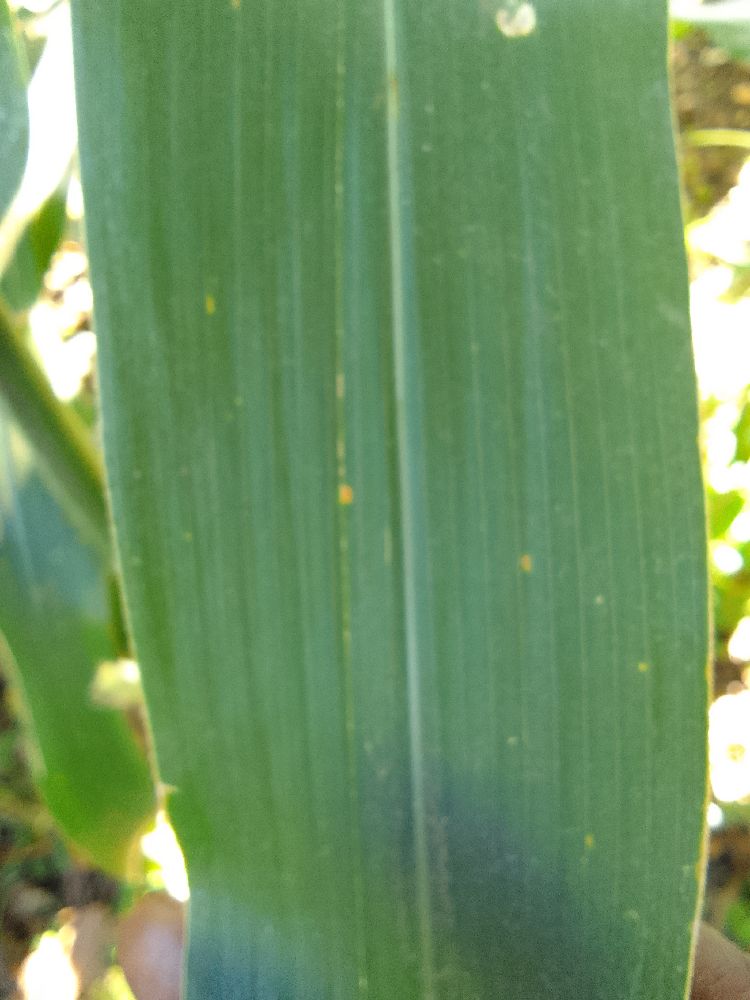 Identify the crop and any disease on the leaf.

maize, healthy
